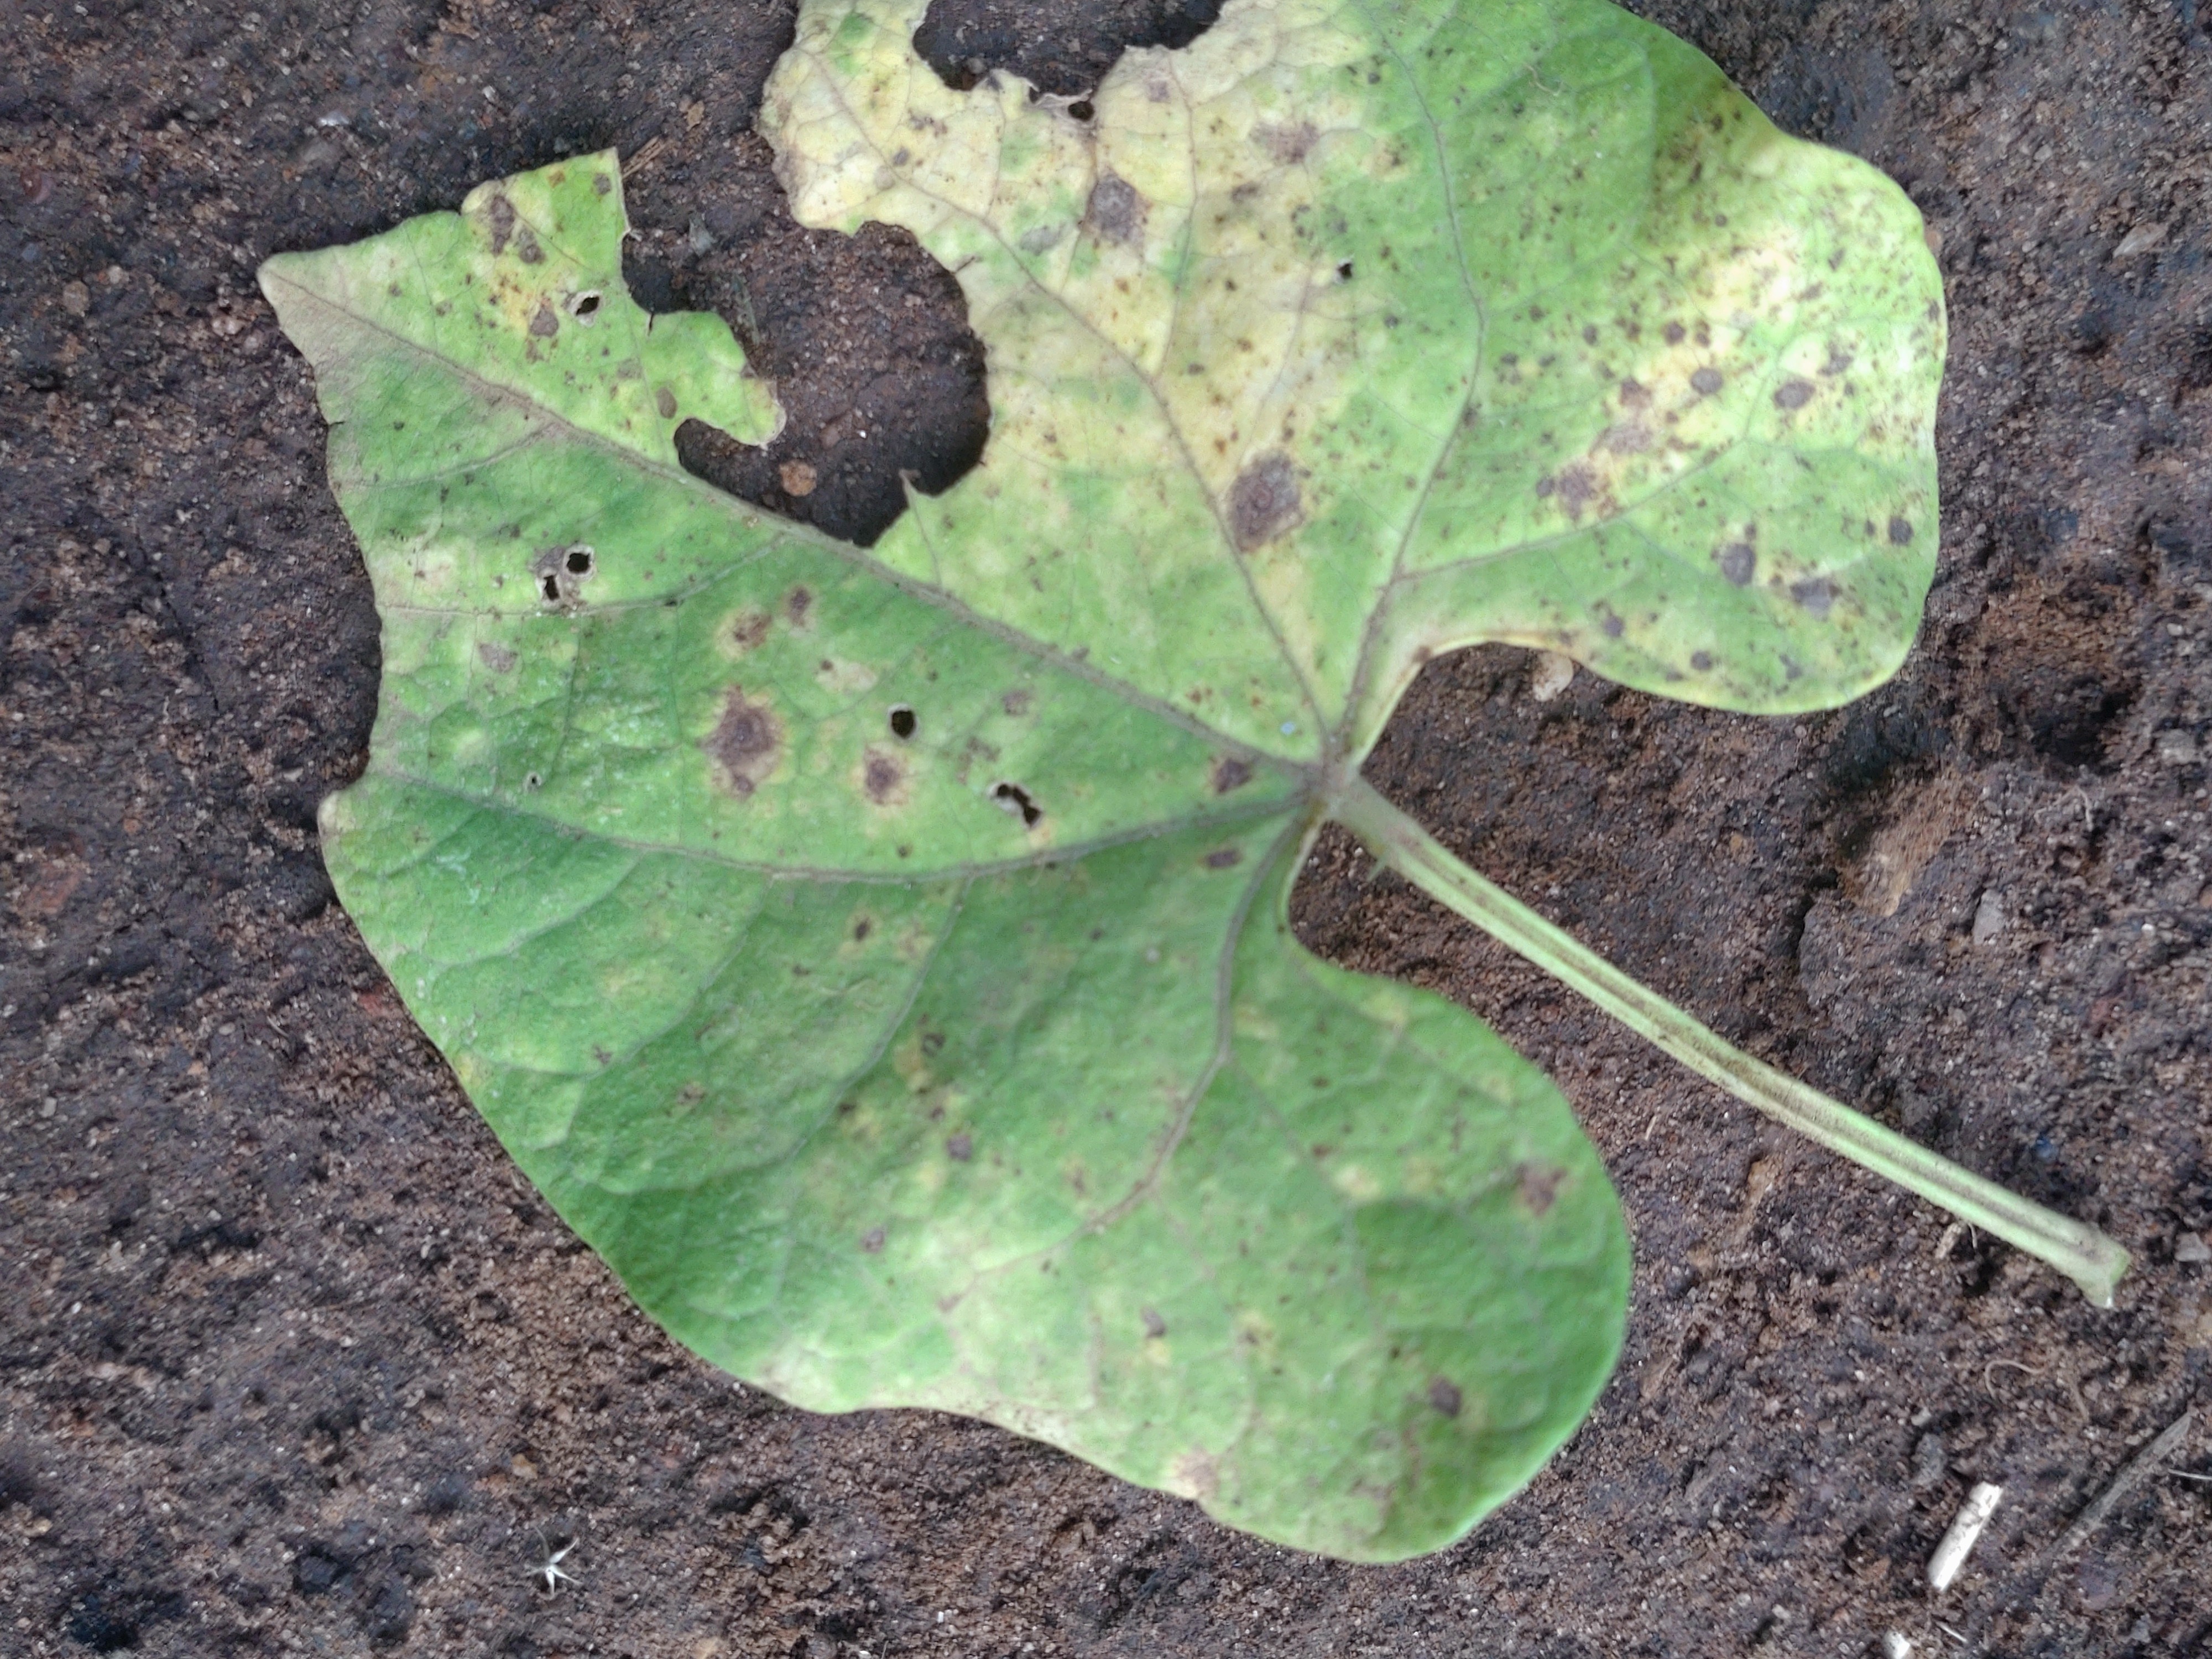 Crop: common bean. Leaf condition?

anthracnose
